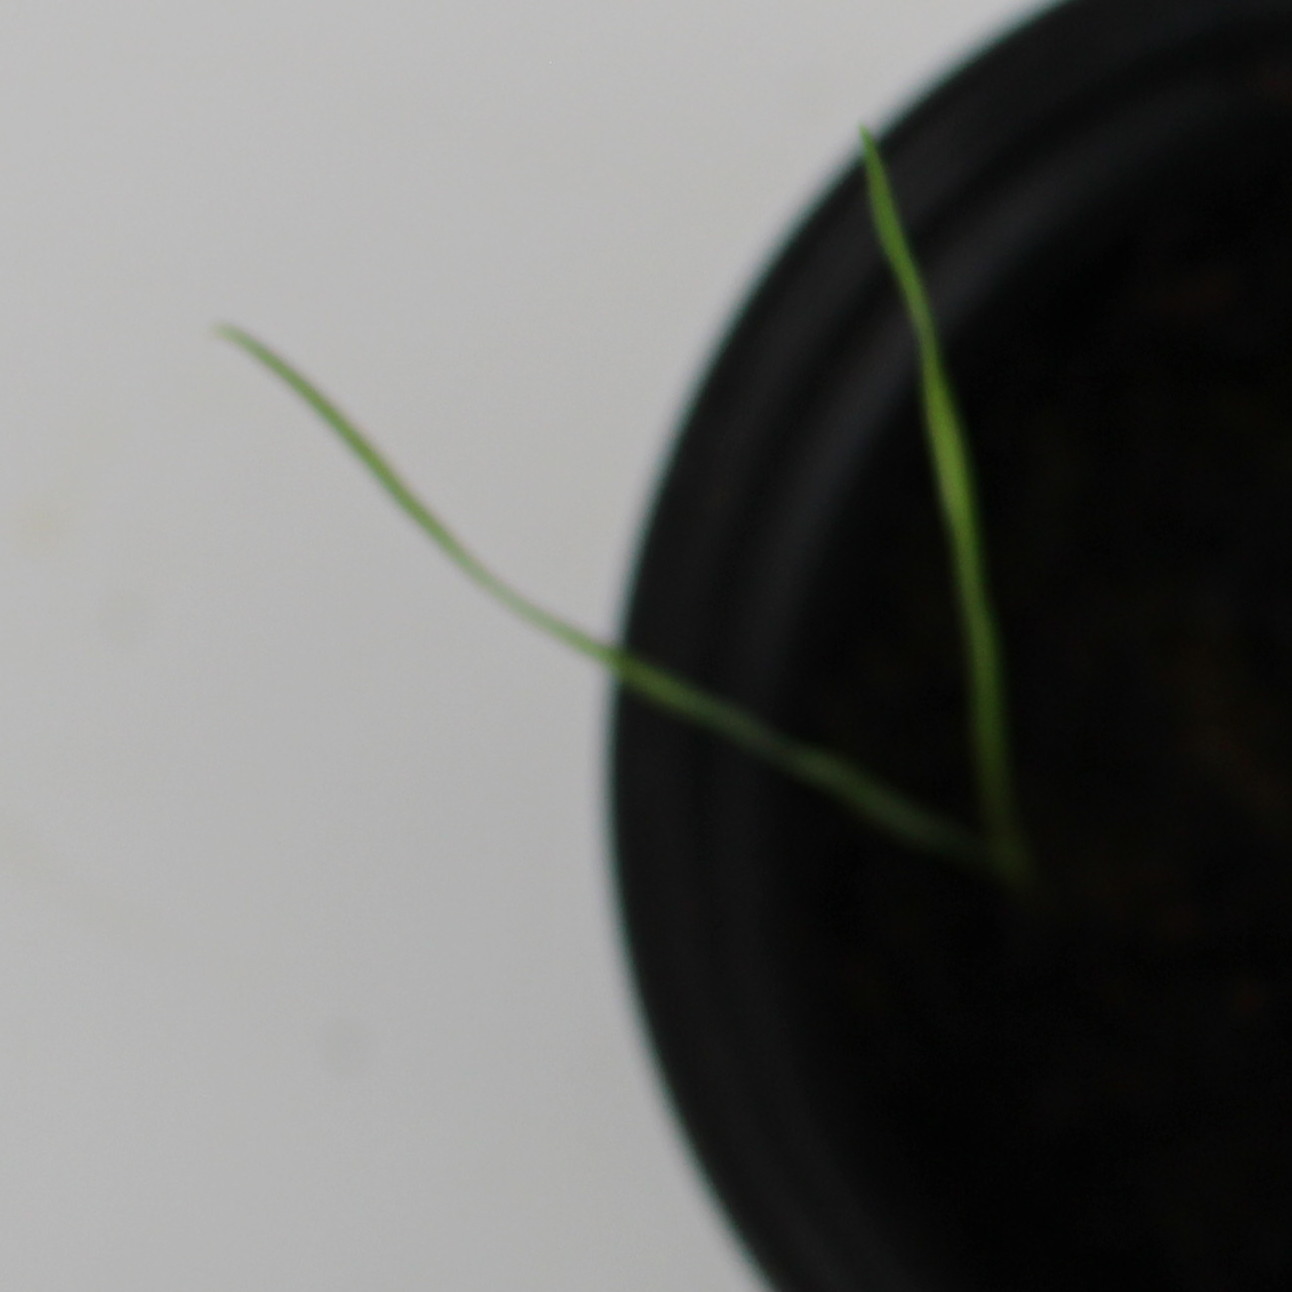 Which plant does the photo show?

Lolium multiflorum
